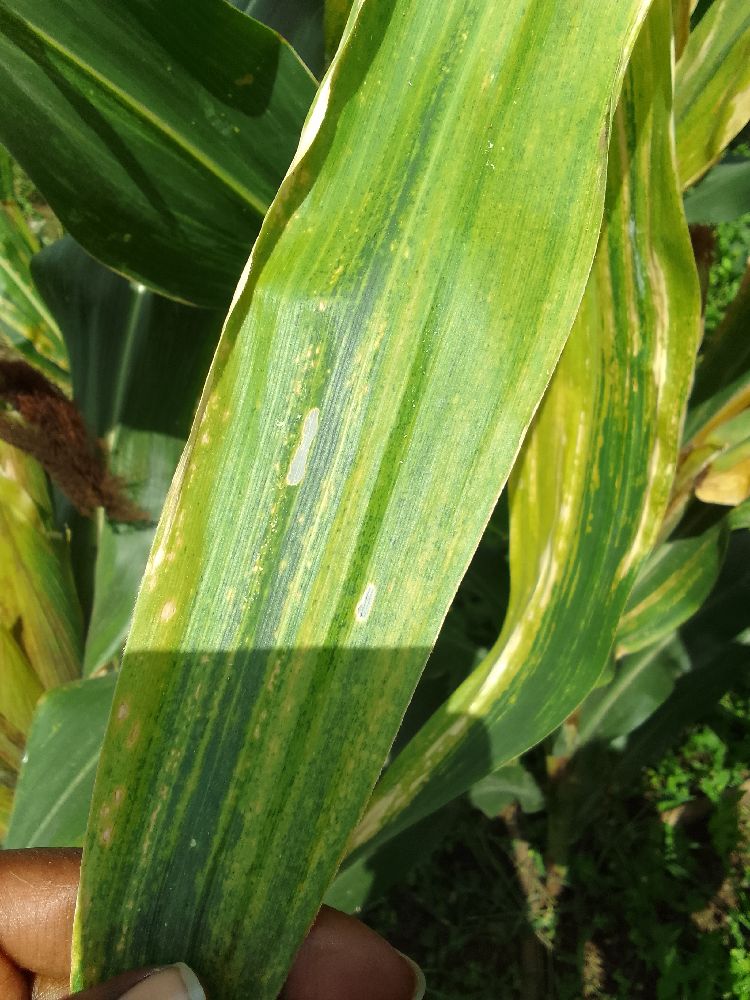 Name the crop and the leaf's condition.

maize, maize lethal necrosis
